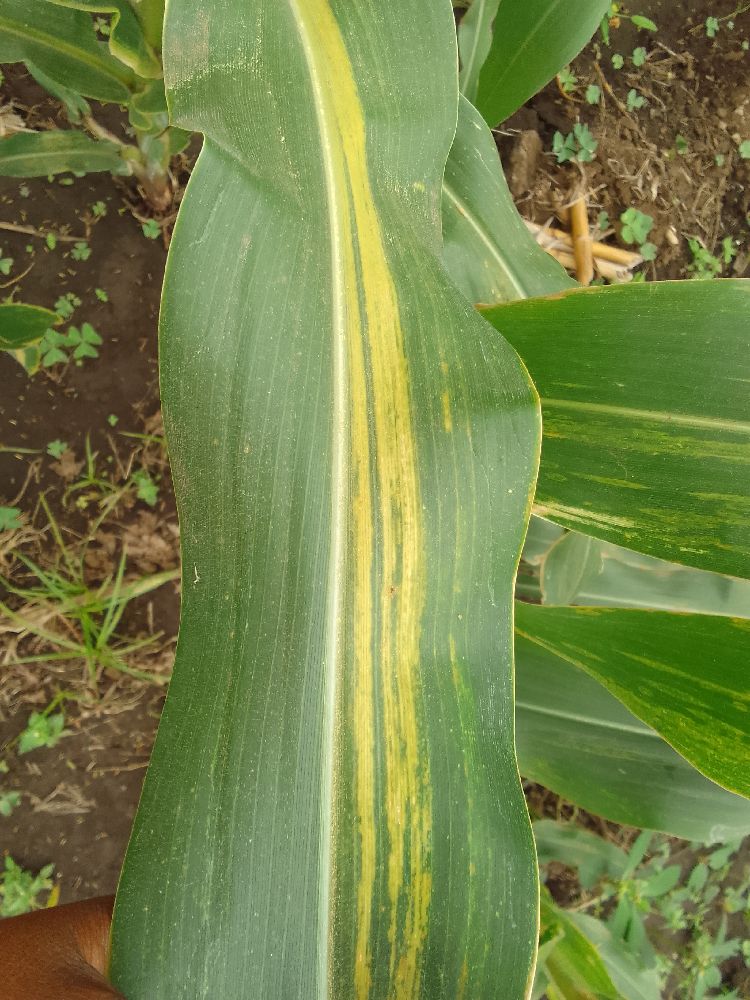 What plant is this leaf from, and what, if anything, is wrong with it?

maize, maize lethal necrosis
